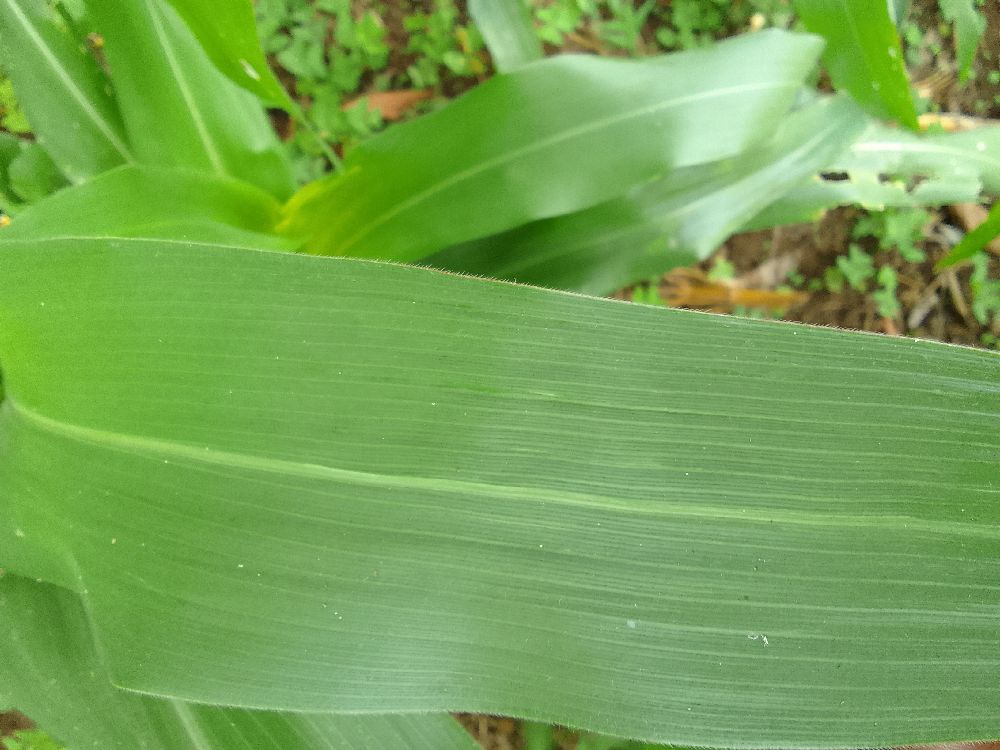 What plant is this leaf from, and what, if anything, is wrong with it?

maize, healthy
